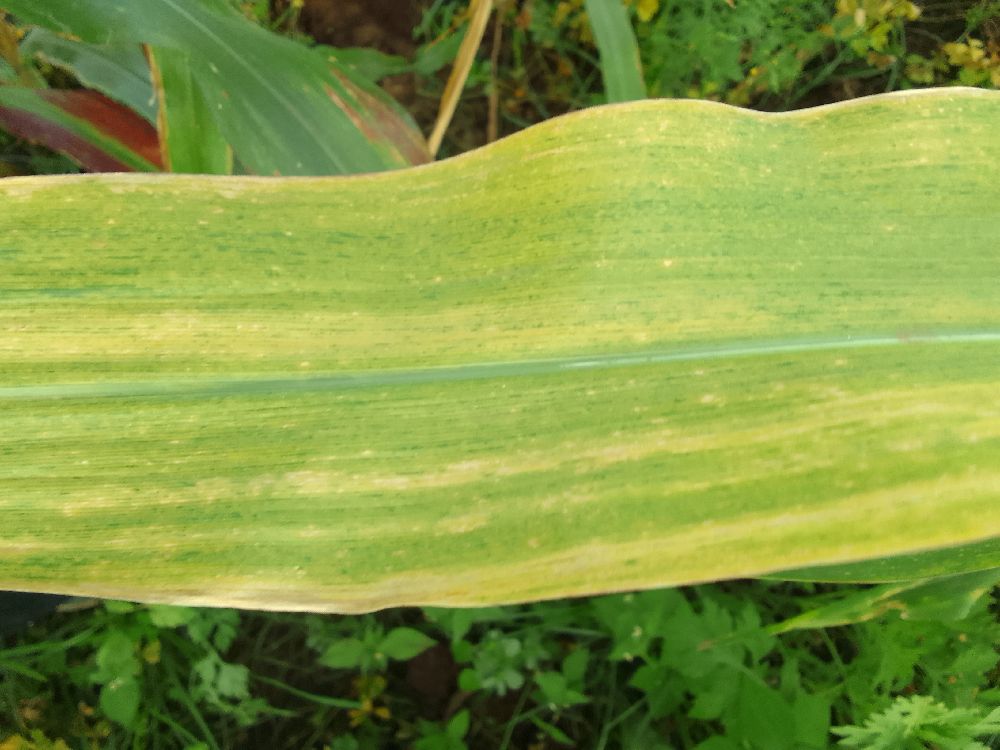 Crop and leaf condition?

maize, maize lethal necrosis
